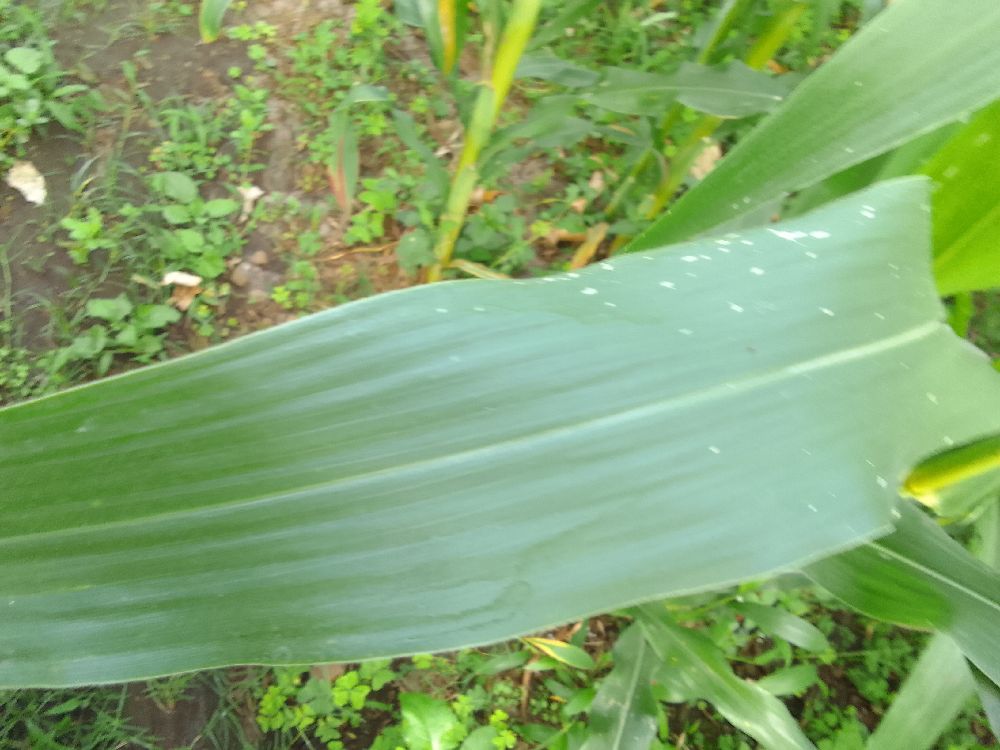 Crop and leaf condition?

maize, healthy
